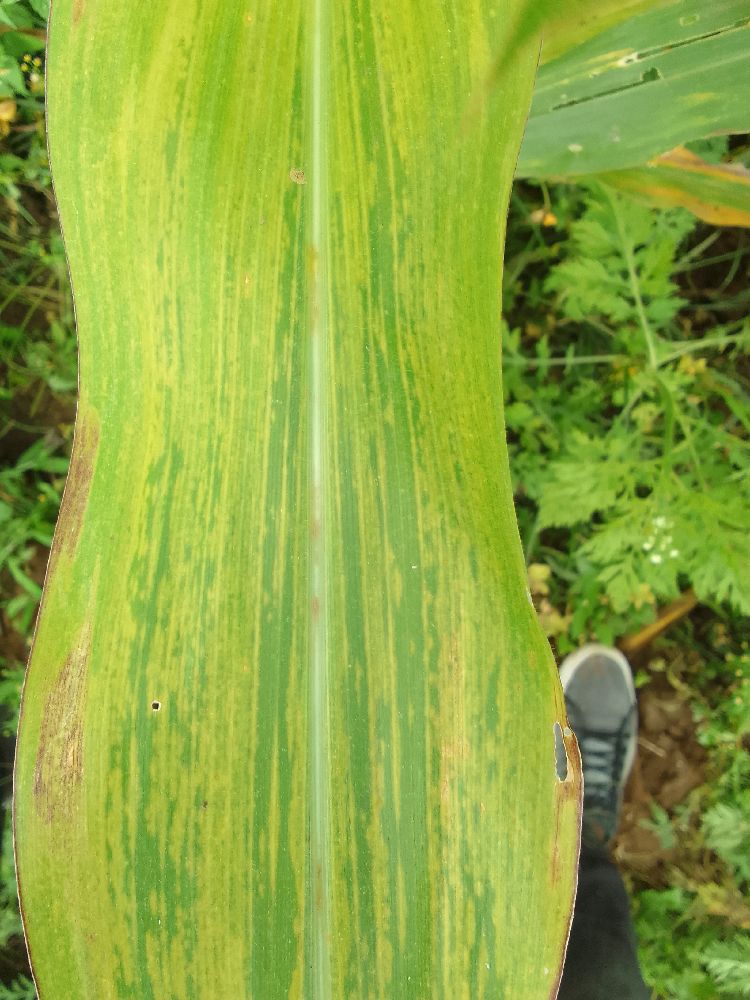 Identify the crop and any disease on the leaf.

maize, maize lethal necrosis
